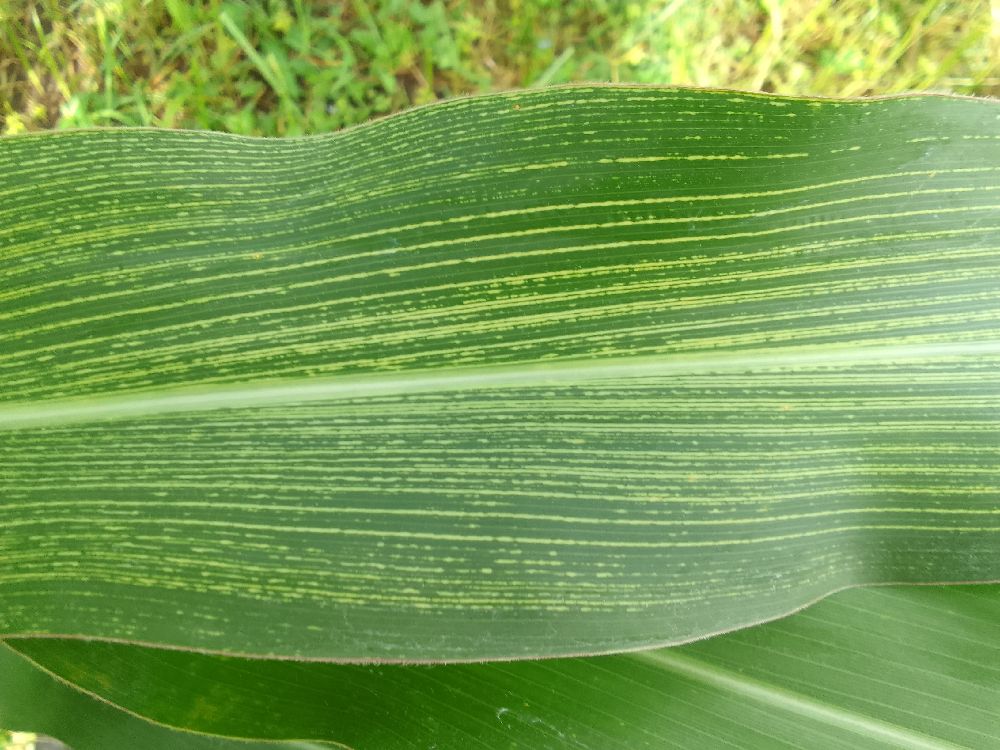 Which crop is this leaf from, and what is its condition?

maize, maize streak virus
